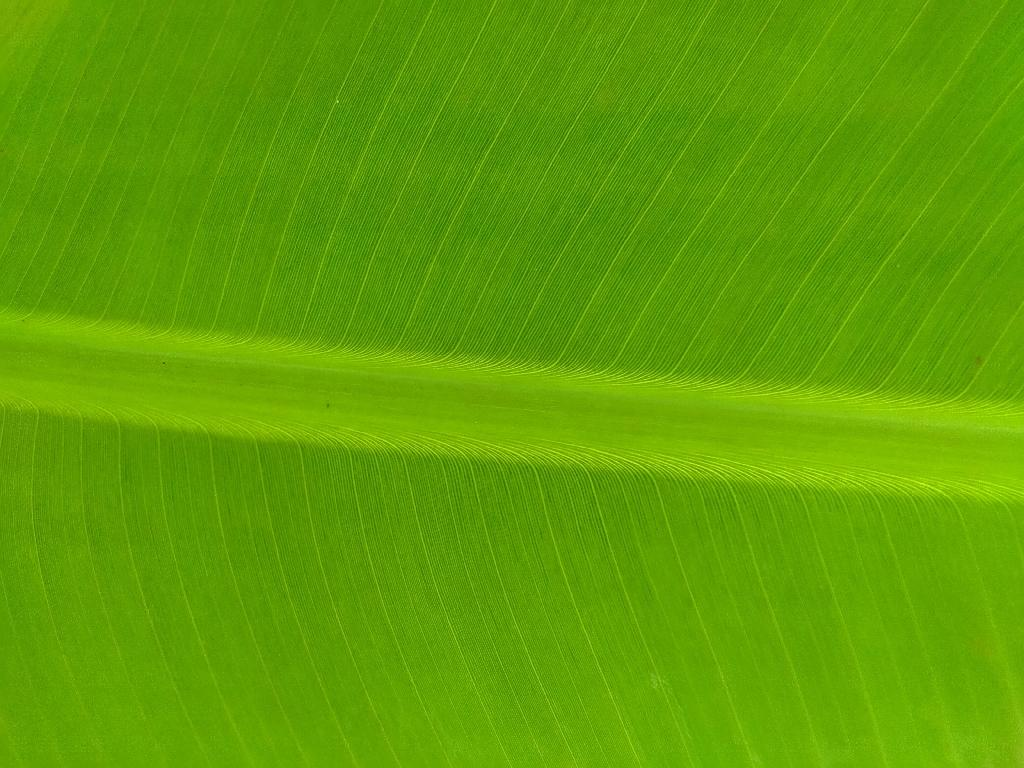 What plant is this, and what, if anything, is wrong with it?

banana, healthy
